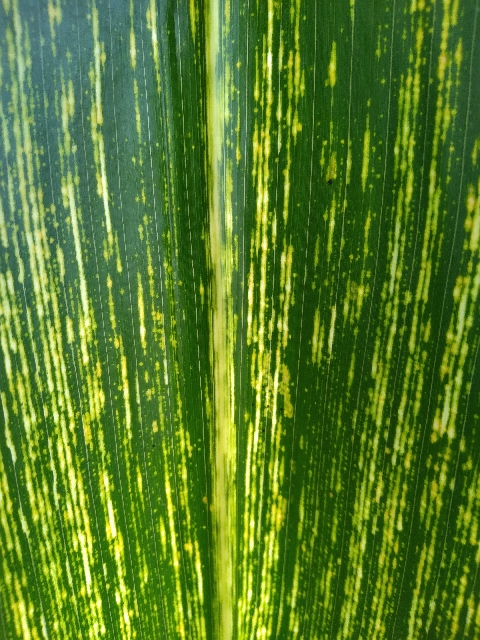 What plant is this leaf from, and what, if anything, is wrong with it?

maize, maize streak virus
